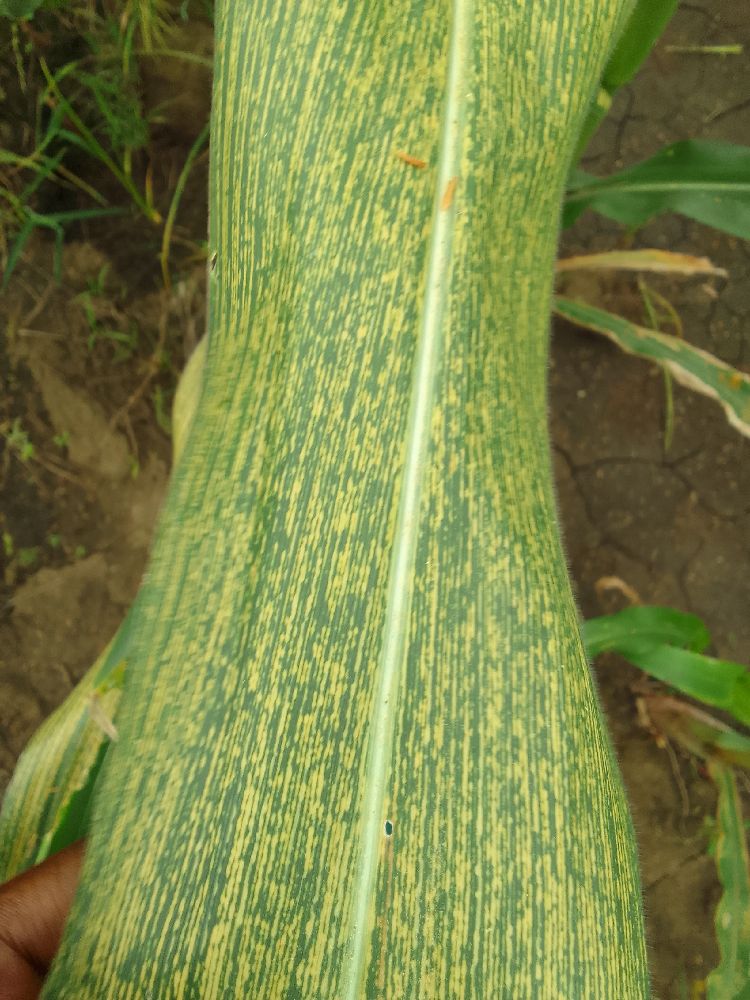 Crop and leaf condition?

maize, maize streak virus
